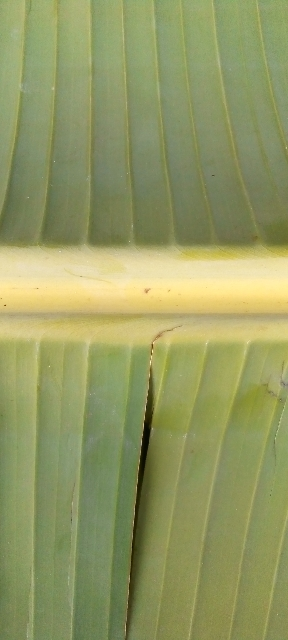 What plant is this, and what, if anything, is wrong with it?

banana, healthy
